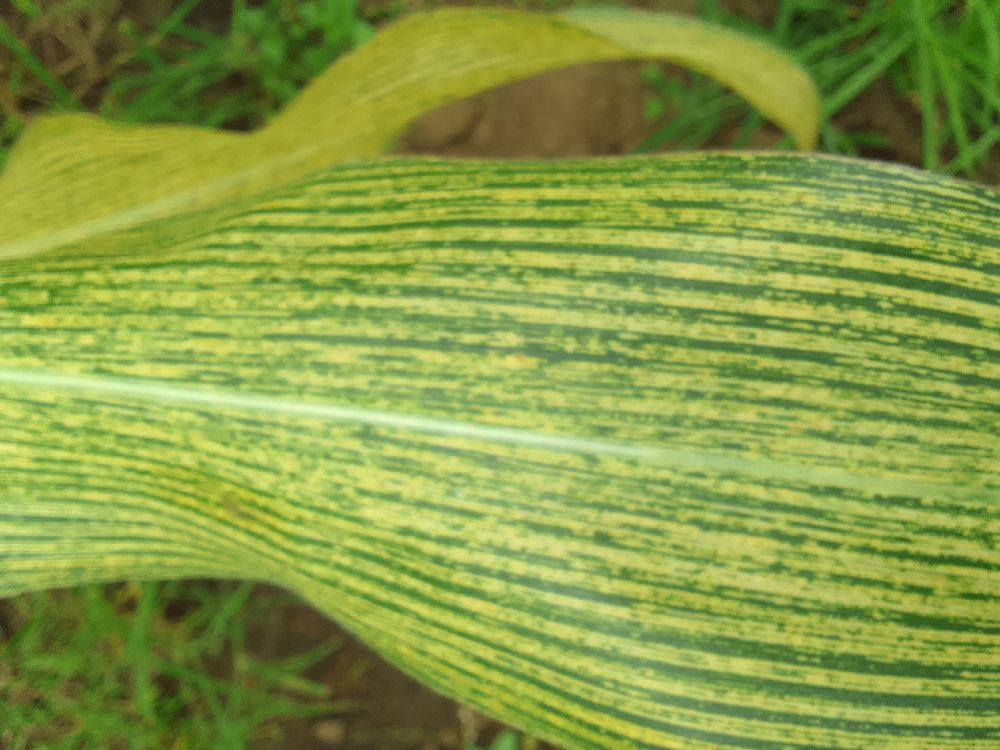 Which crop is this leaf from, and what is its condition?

maize, maize streak virus
